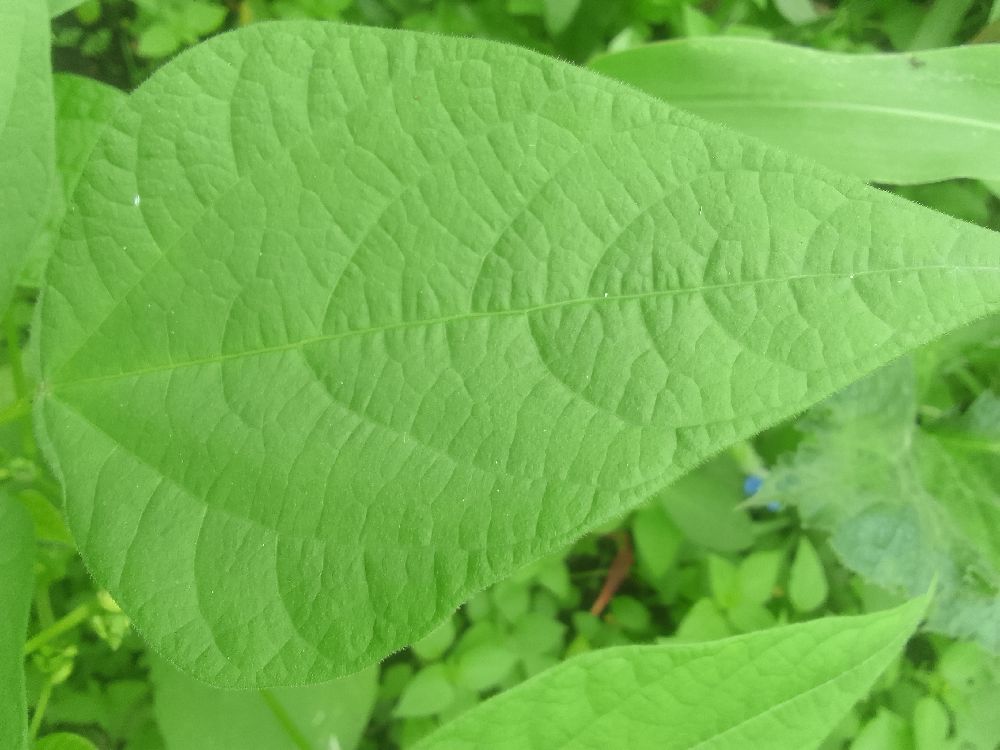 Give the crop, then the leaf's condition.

common bean, healthy
